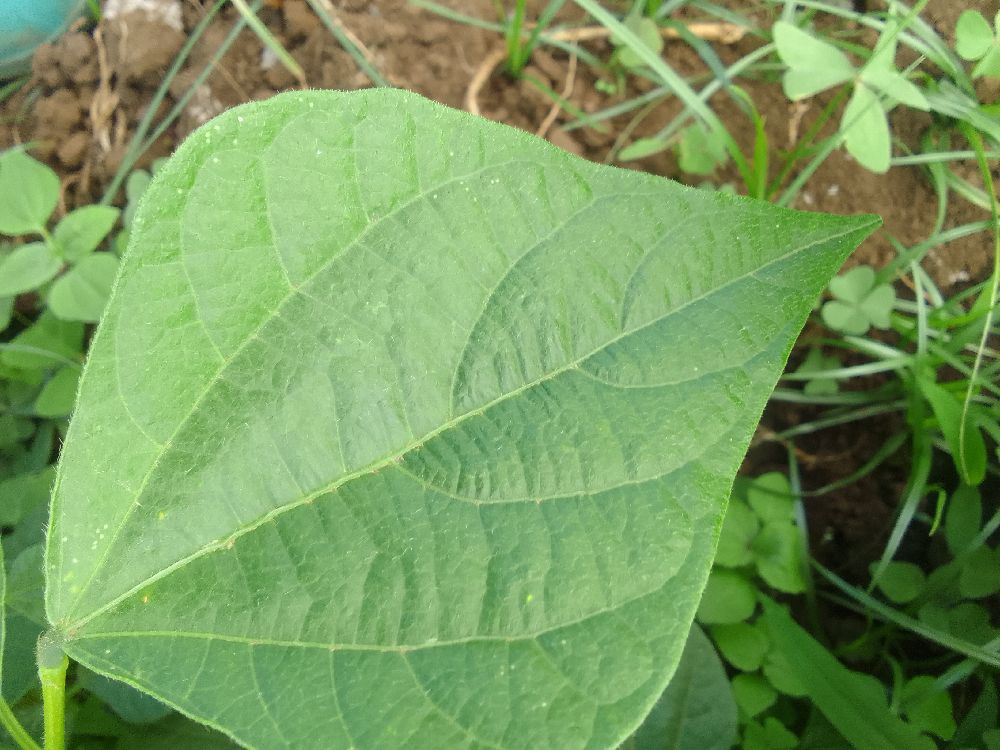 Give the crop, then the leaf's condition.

common bean, healthy
